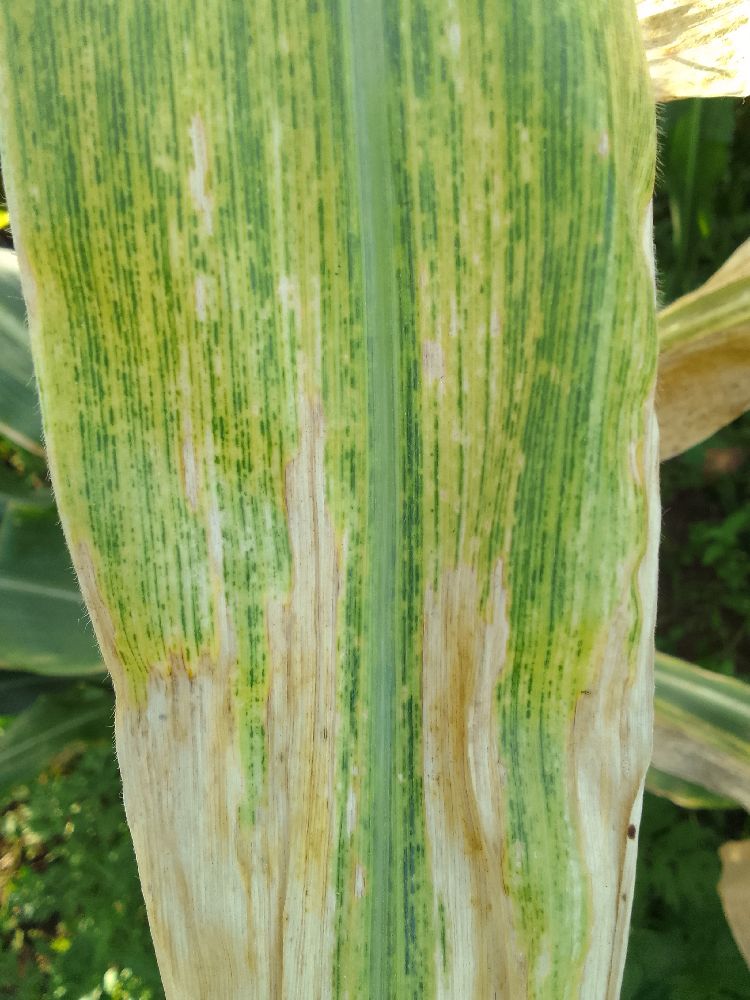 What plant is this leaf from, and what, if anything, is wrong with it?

maize, maize lethal necrosis
